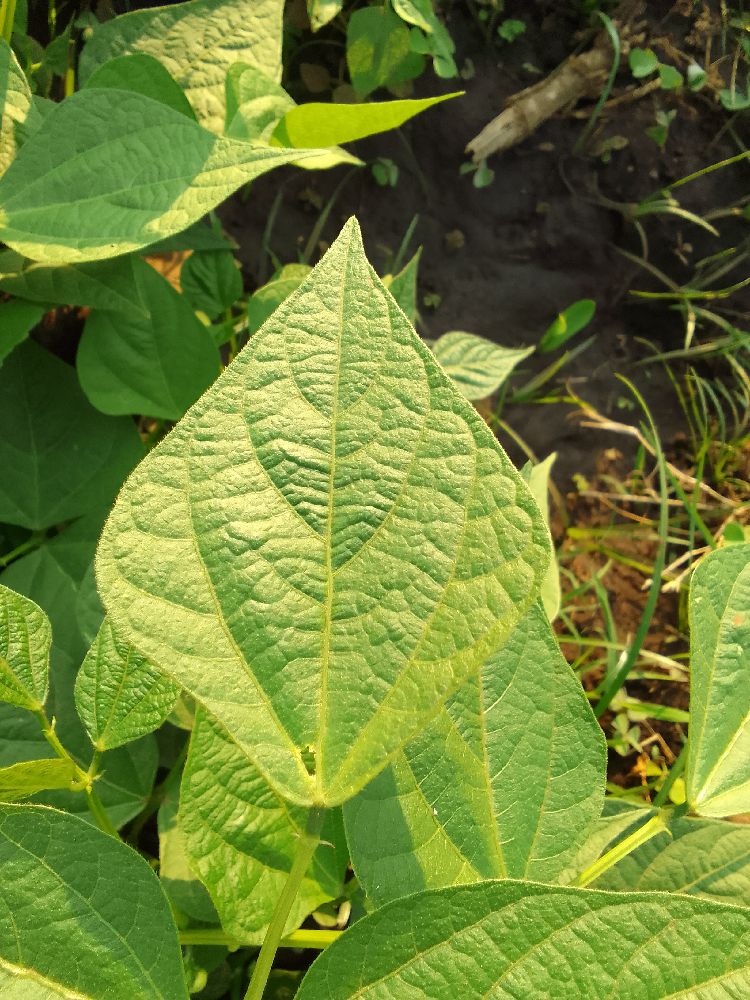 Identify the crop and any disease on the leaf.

common bean, healthy
